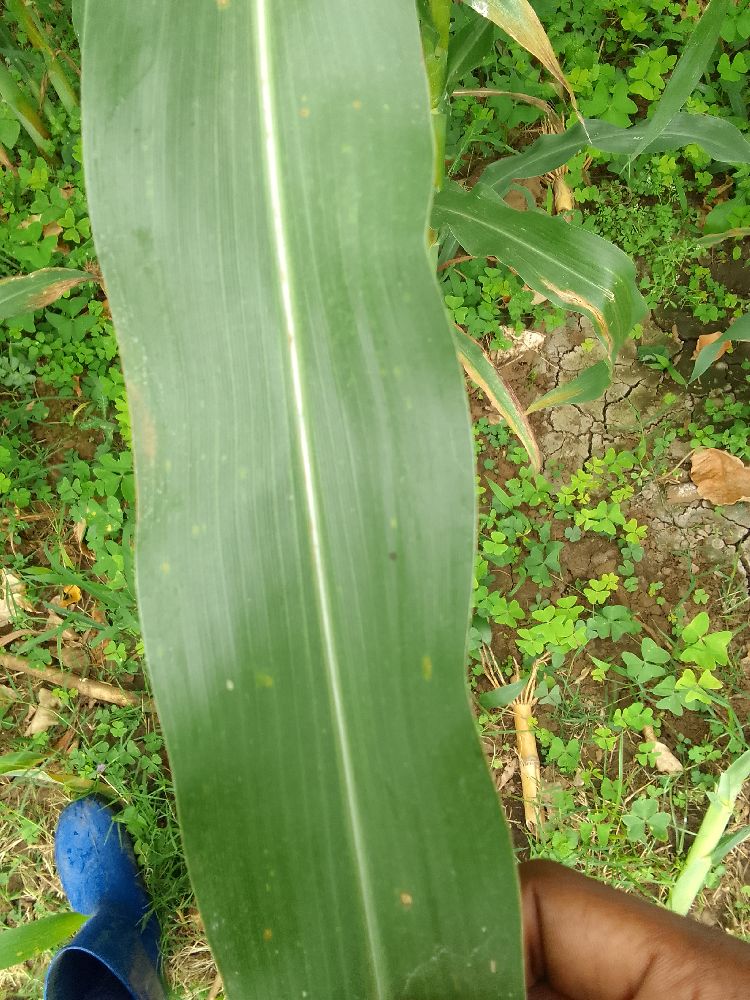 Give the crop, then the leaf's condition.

maize, healthy
